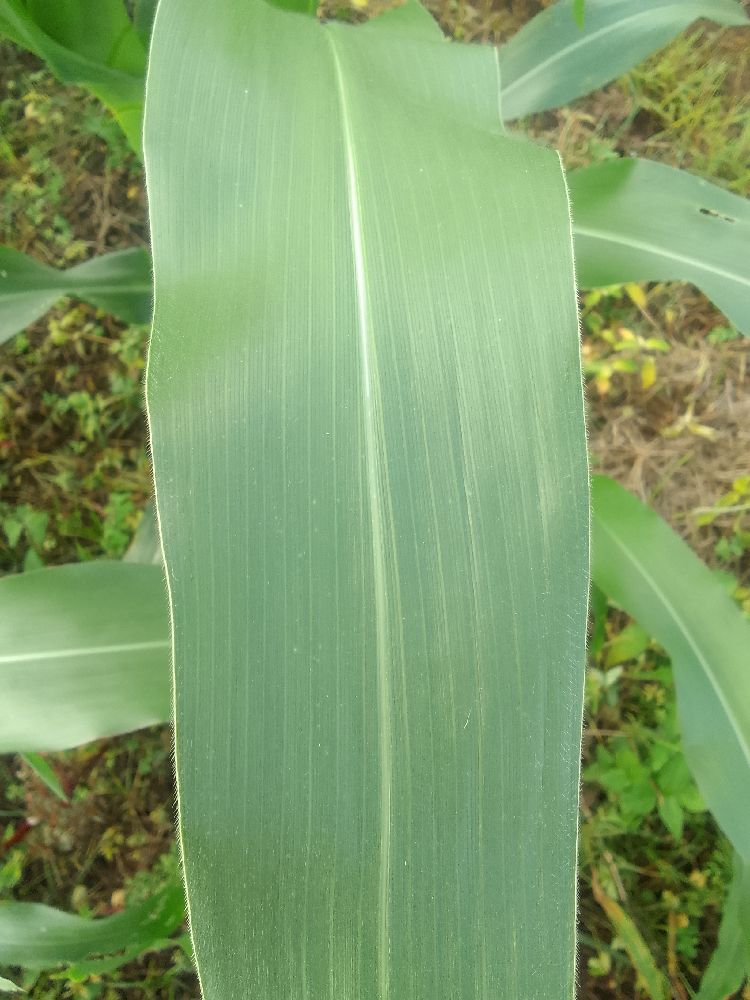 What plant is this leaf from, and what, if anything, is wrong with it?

maize, healthy
